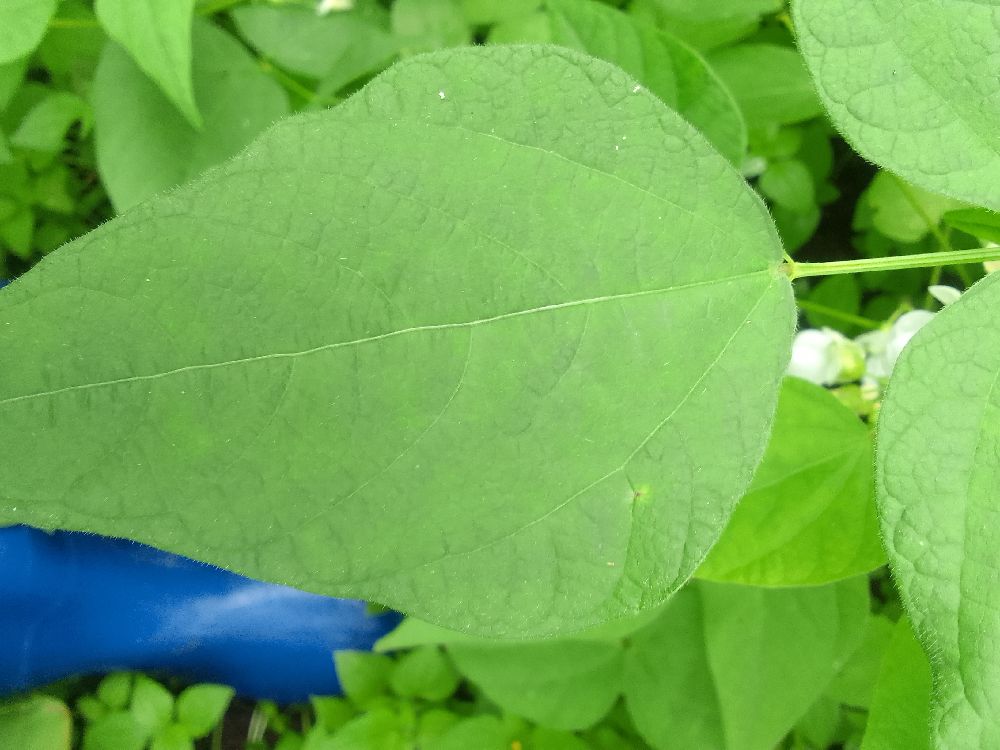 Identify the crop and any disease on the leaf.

common bean, healthy
